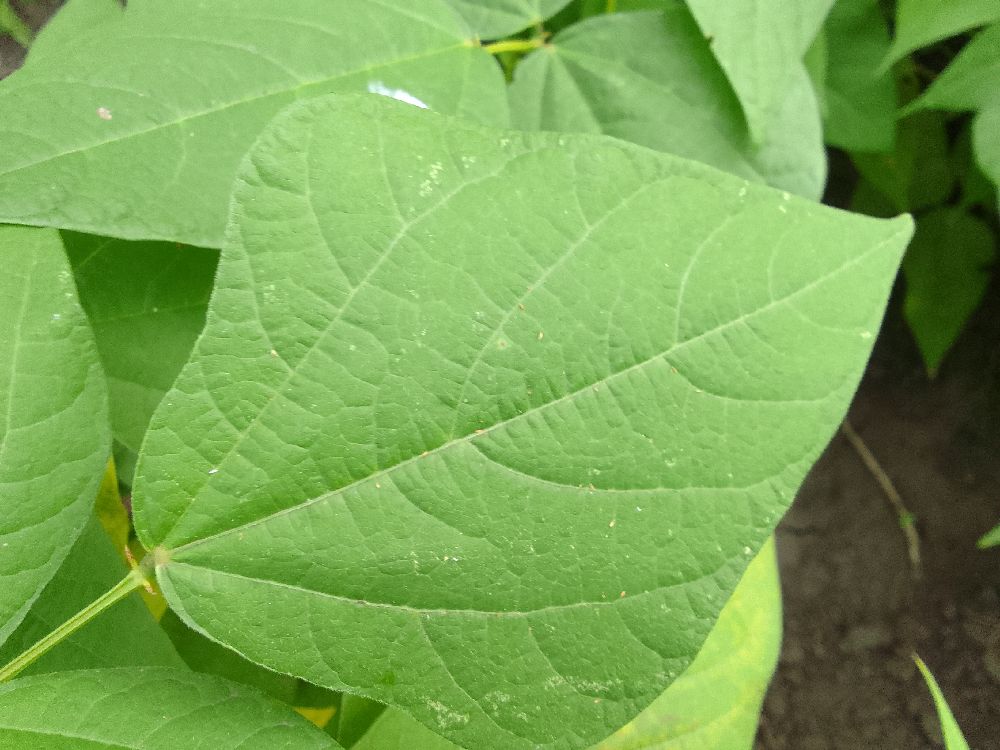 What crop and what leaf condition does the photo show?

common bean, healthy
